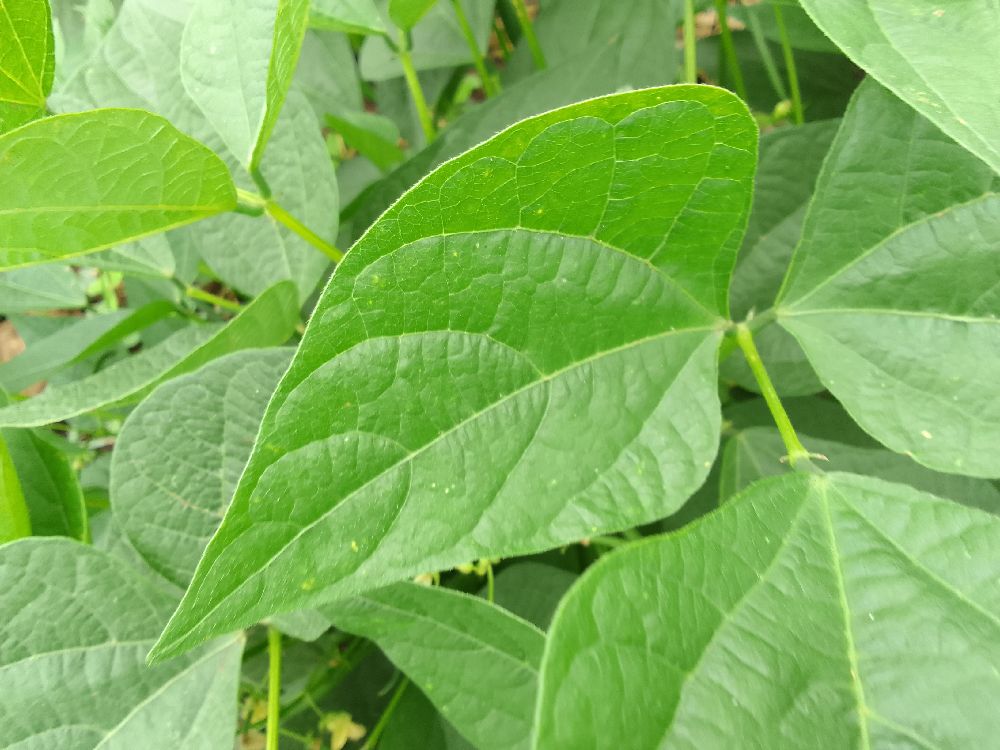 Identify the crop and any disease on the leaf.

common bean, healthy
